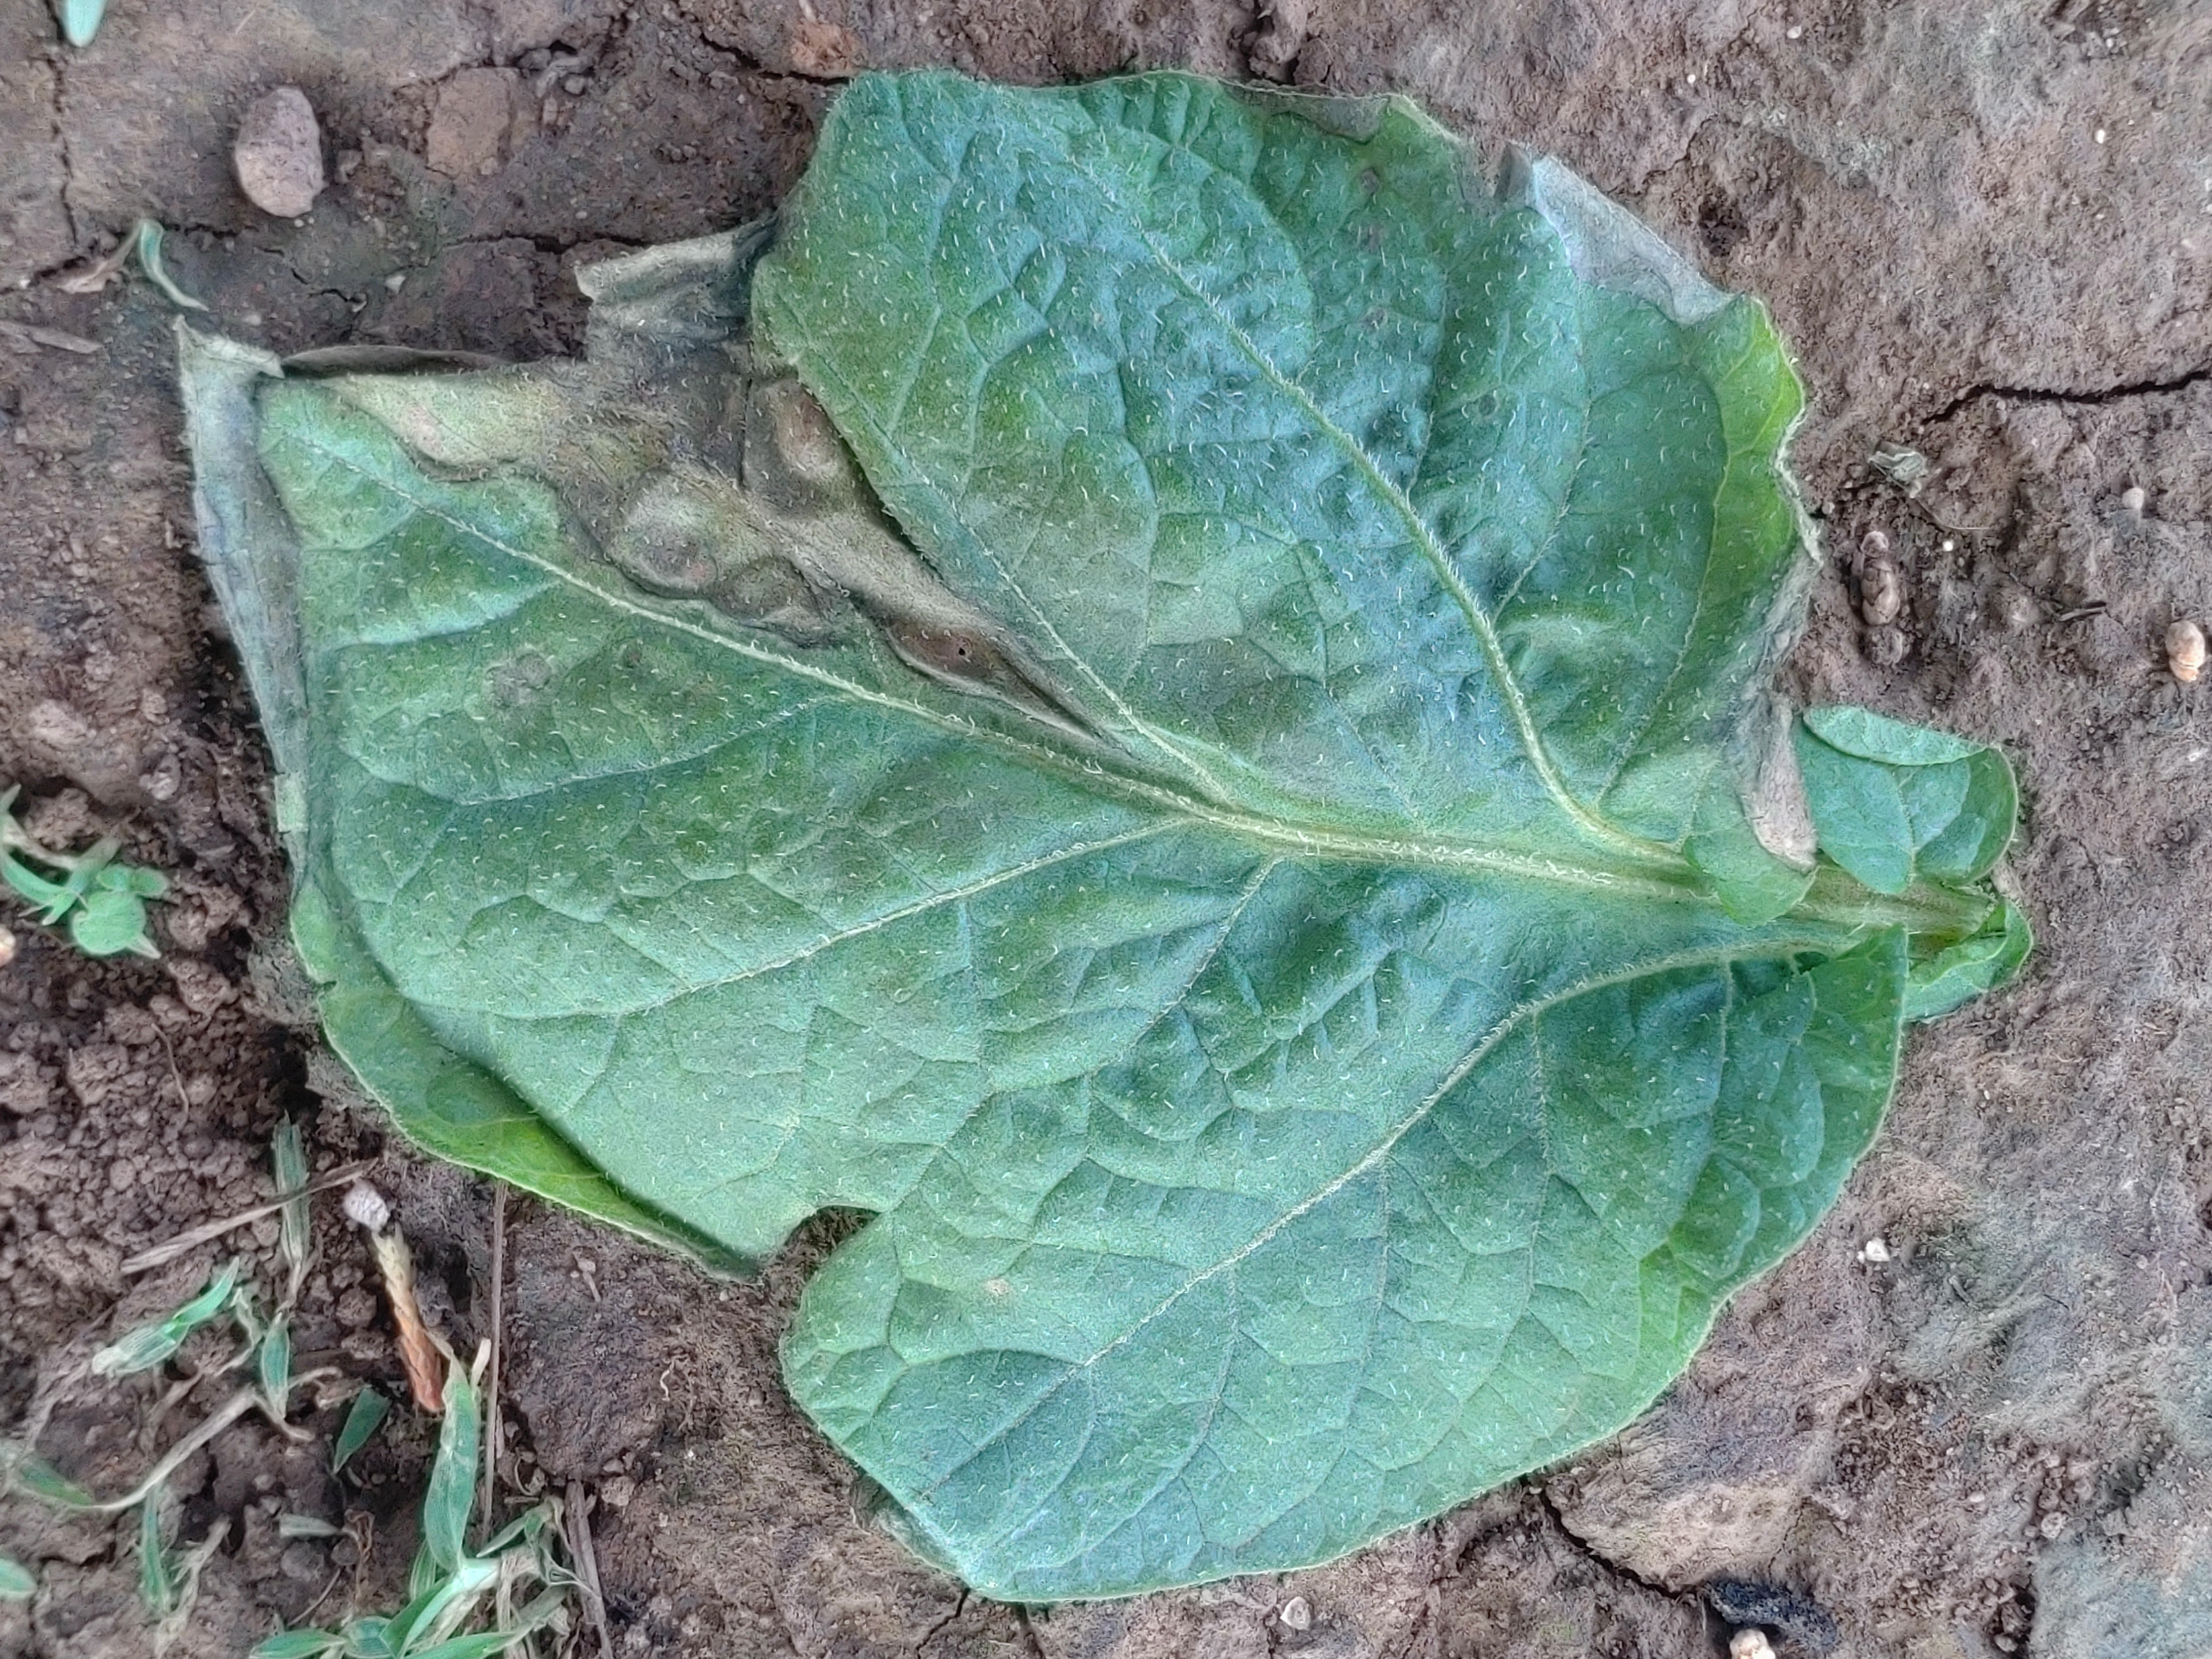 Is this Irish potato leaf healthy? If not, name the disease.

early blight
